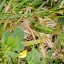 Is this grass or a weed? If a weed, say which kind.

unstructured weed
